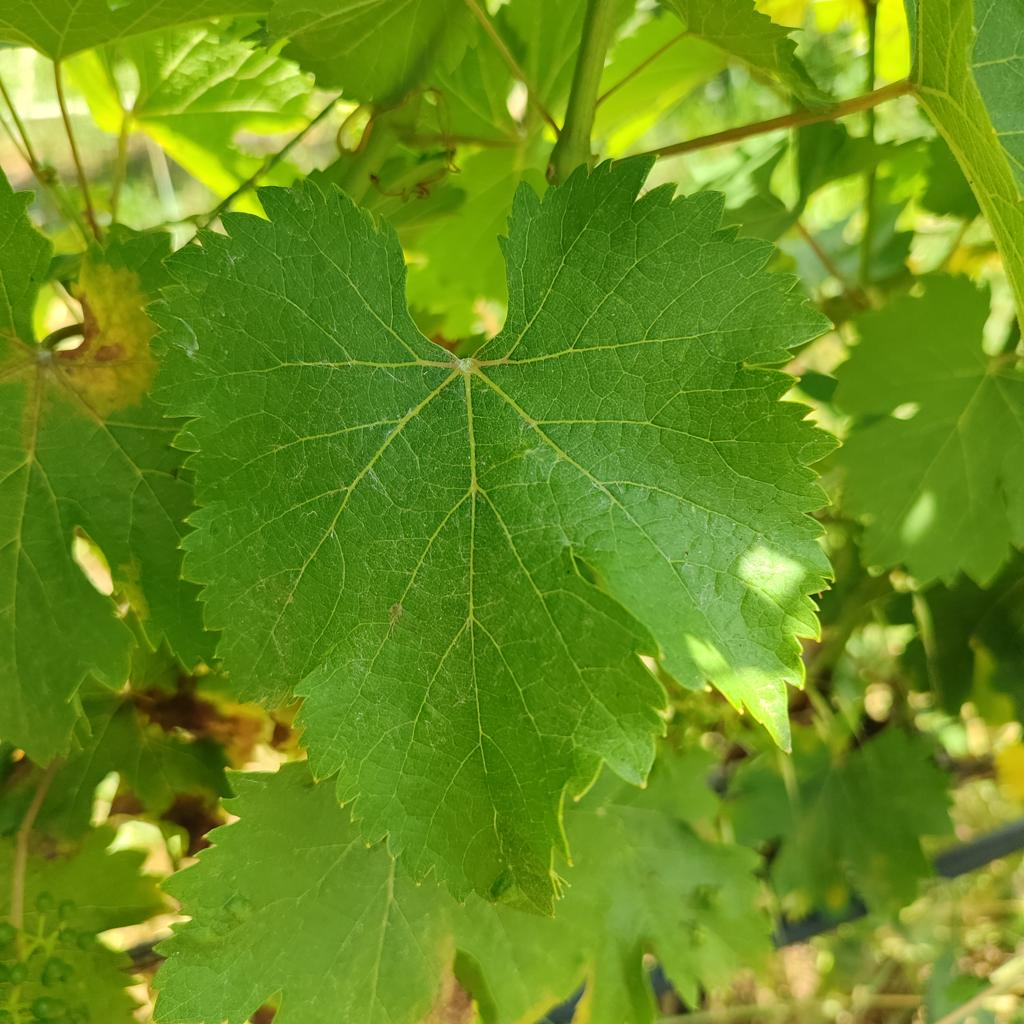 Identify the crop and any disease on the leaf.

grapevine, healthy
